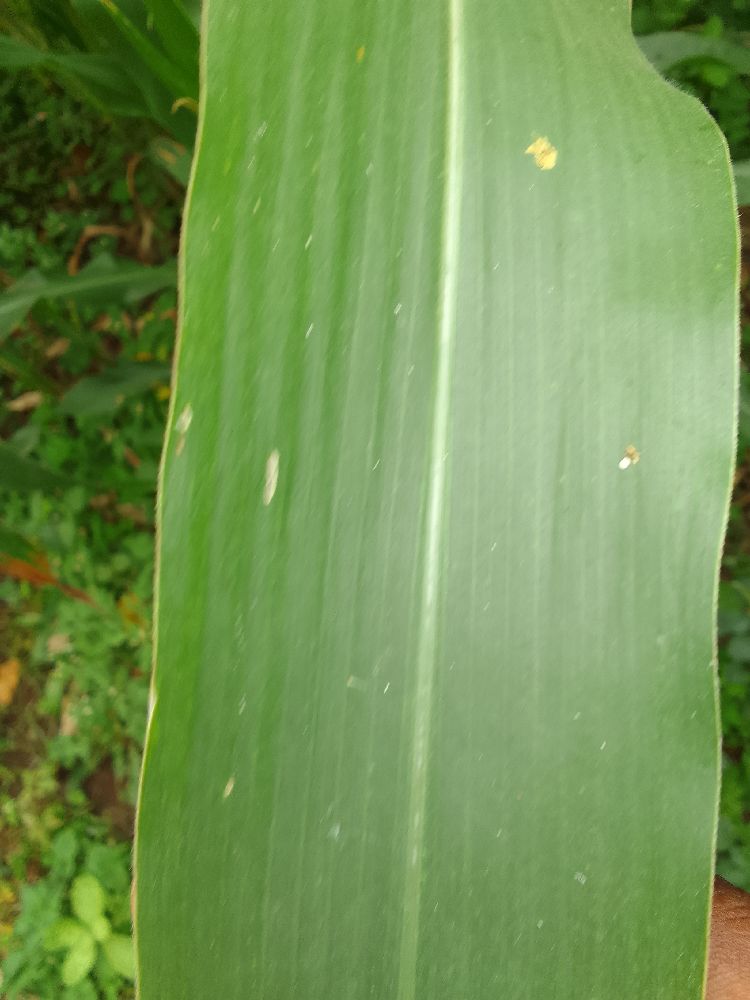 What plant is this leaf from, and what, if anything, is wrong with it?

maize, healthy
